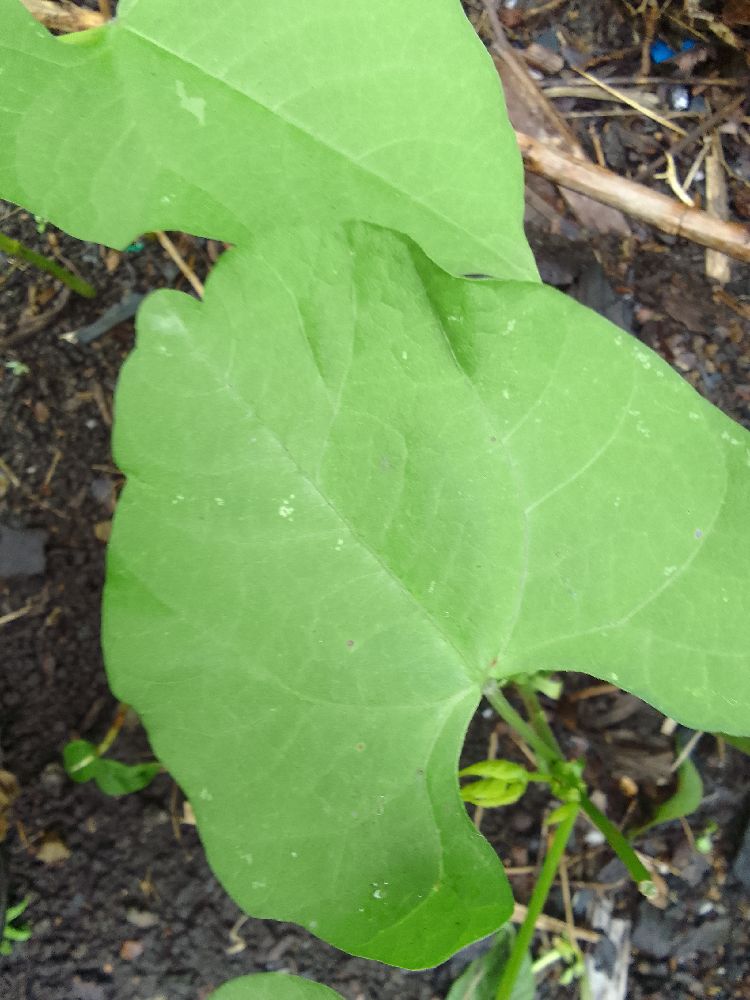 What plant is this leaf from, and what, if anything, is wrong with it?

common bean, healthy
